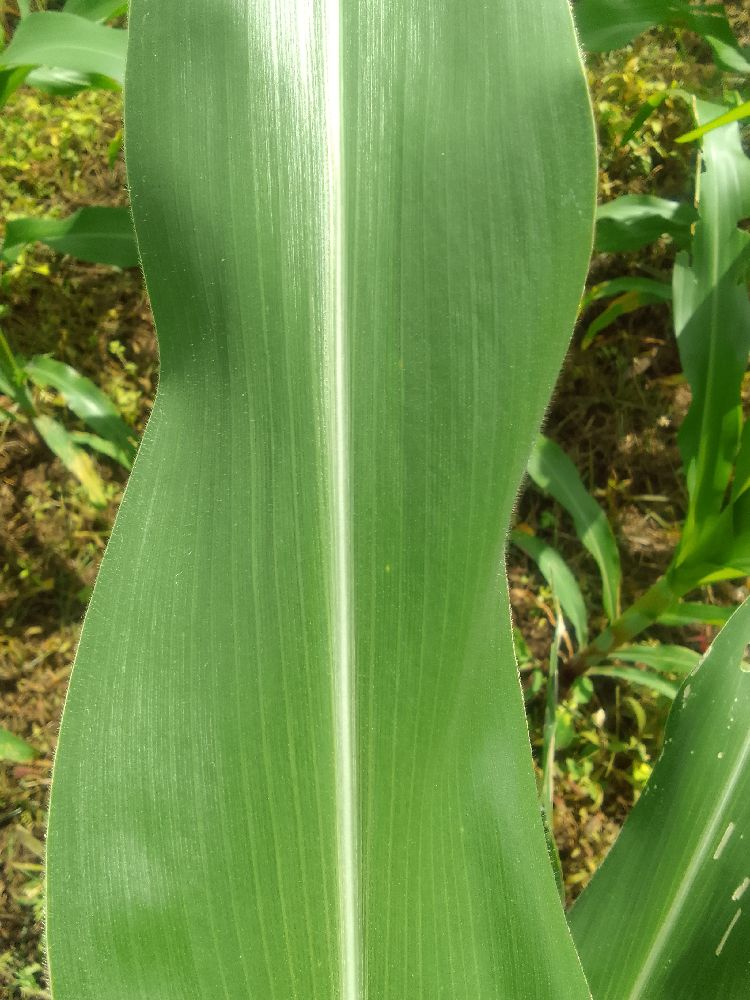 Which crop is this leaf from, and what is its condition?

maize, healthy
